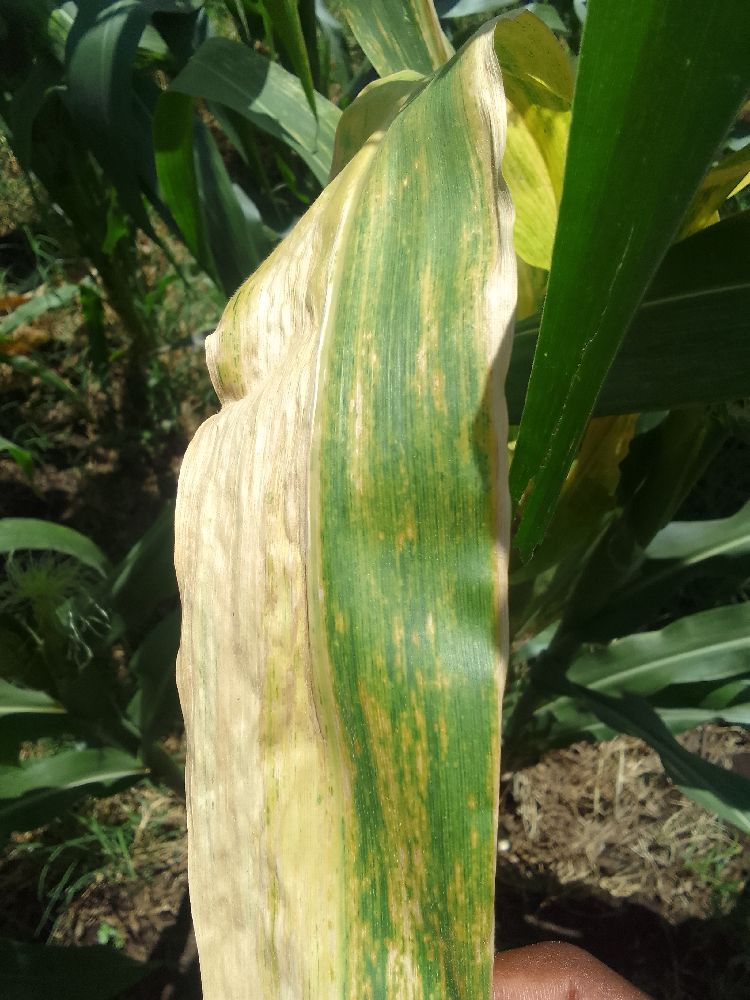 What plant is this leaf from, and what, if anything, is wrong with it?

maize, maize lethal necrosis
